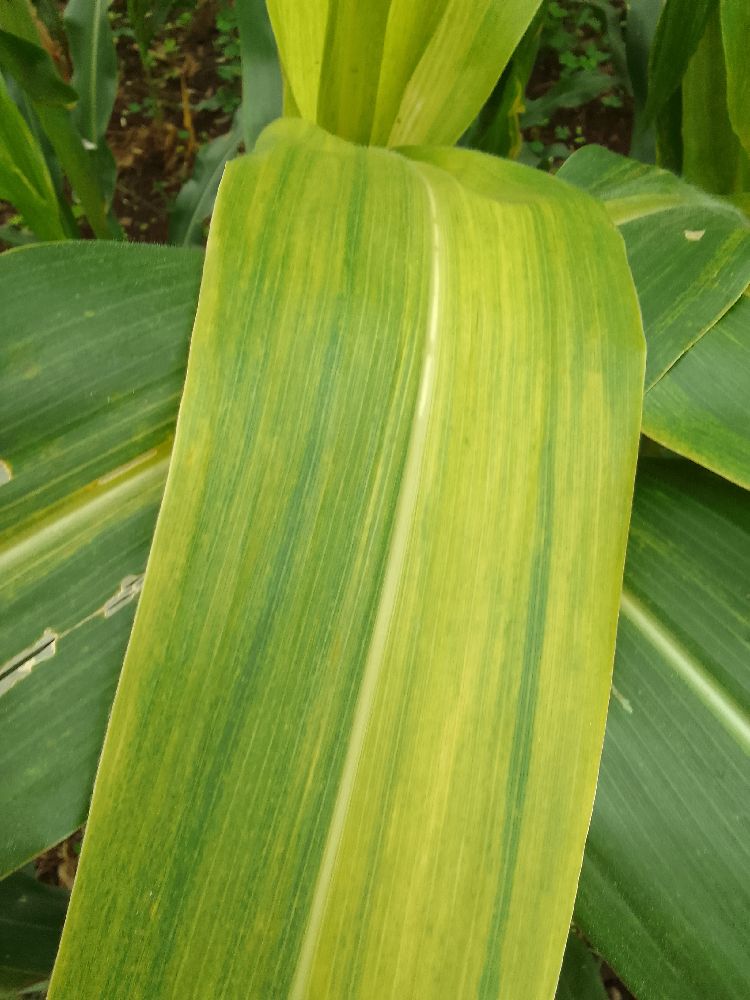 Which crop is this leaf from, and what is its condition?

maize, maize lethal necrosis
